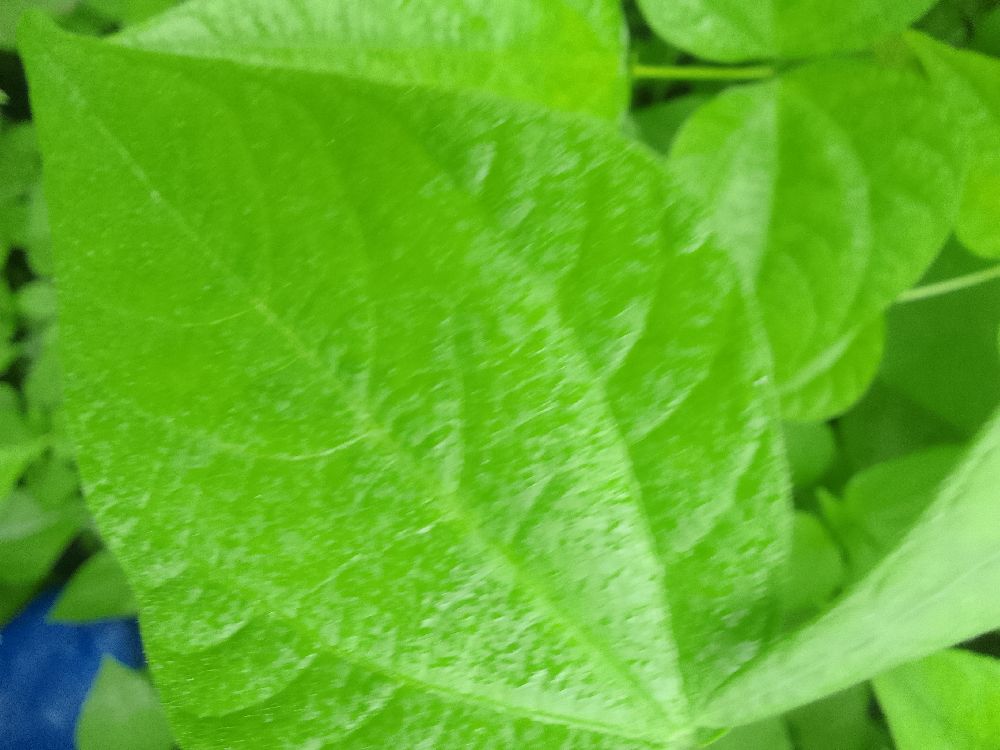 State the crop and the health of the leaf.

common bean, healthy
